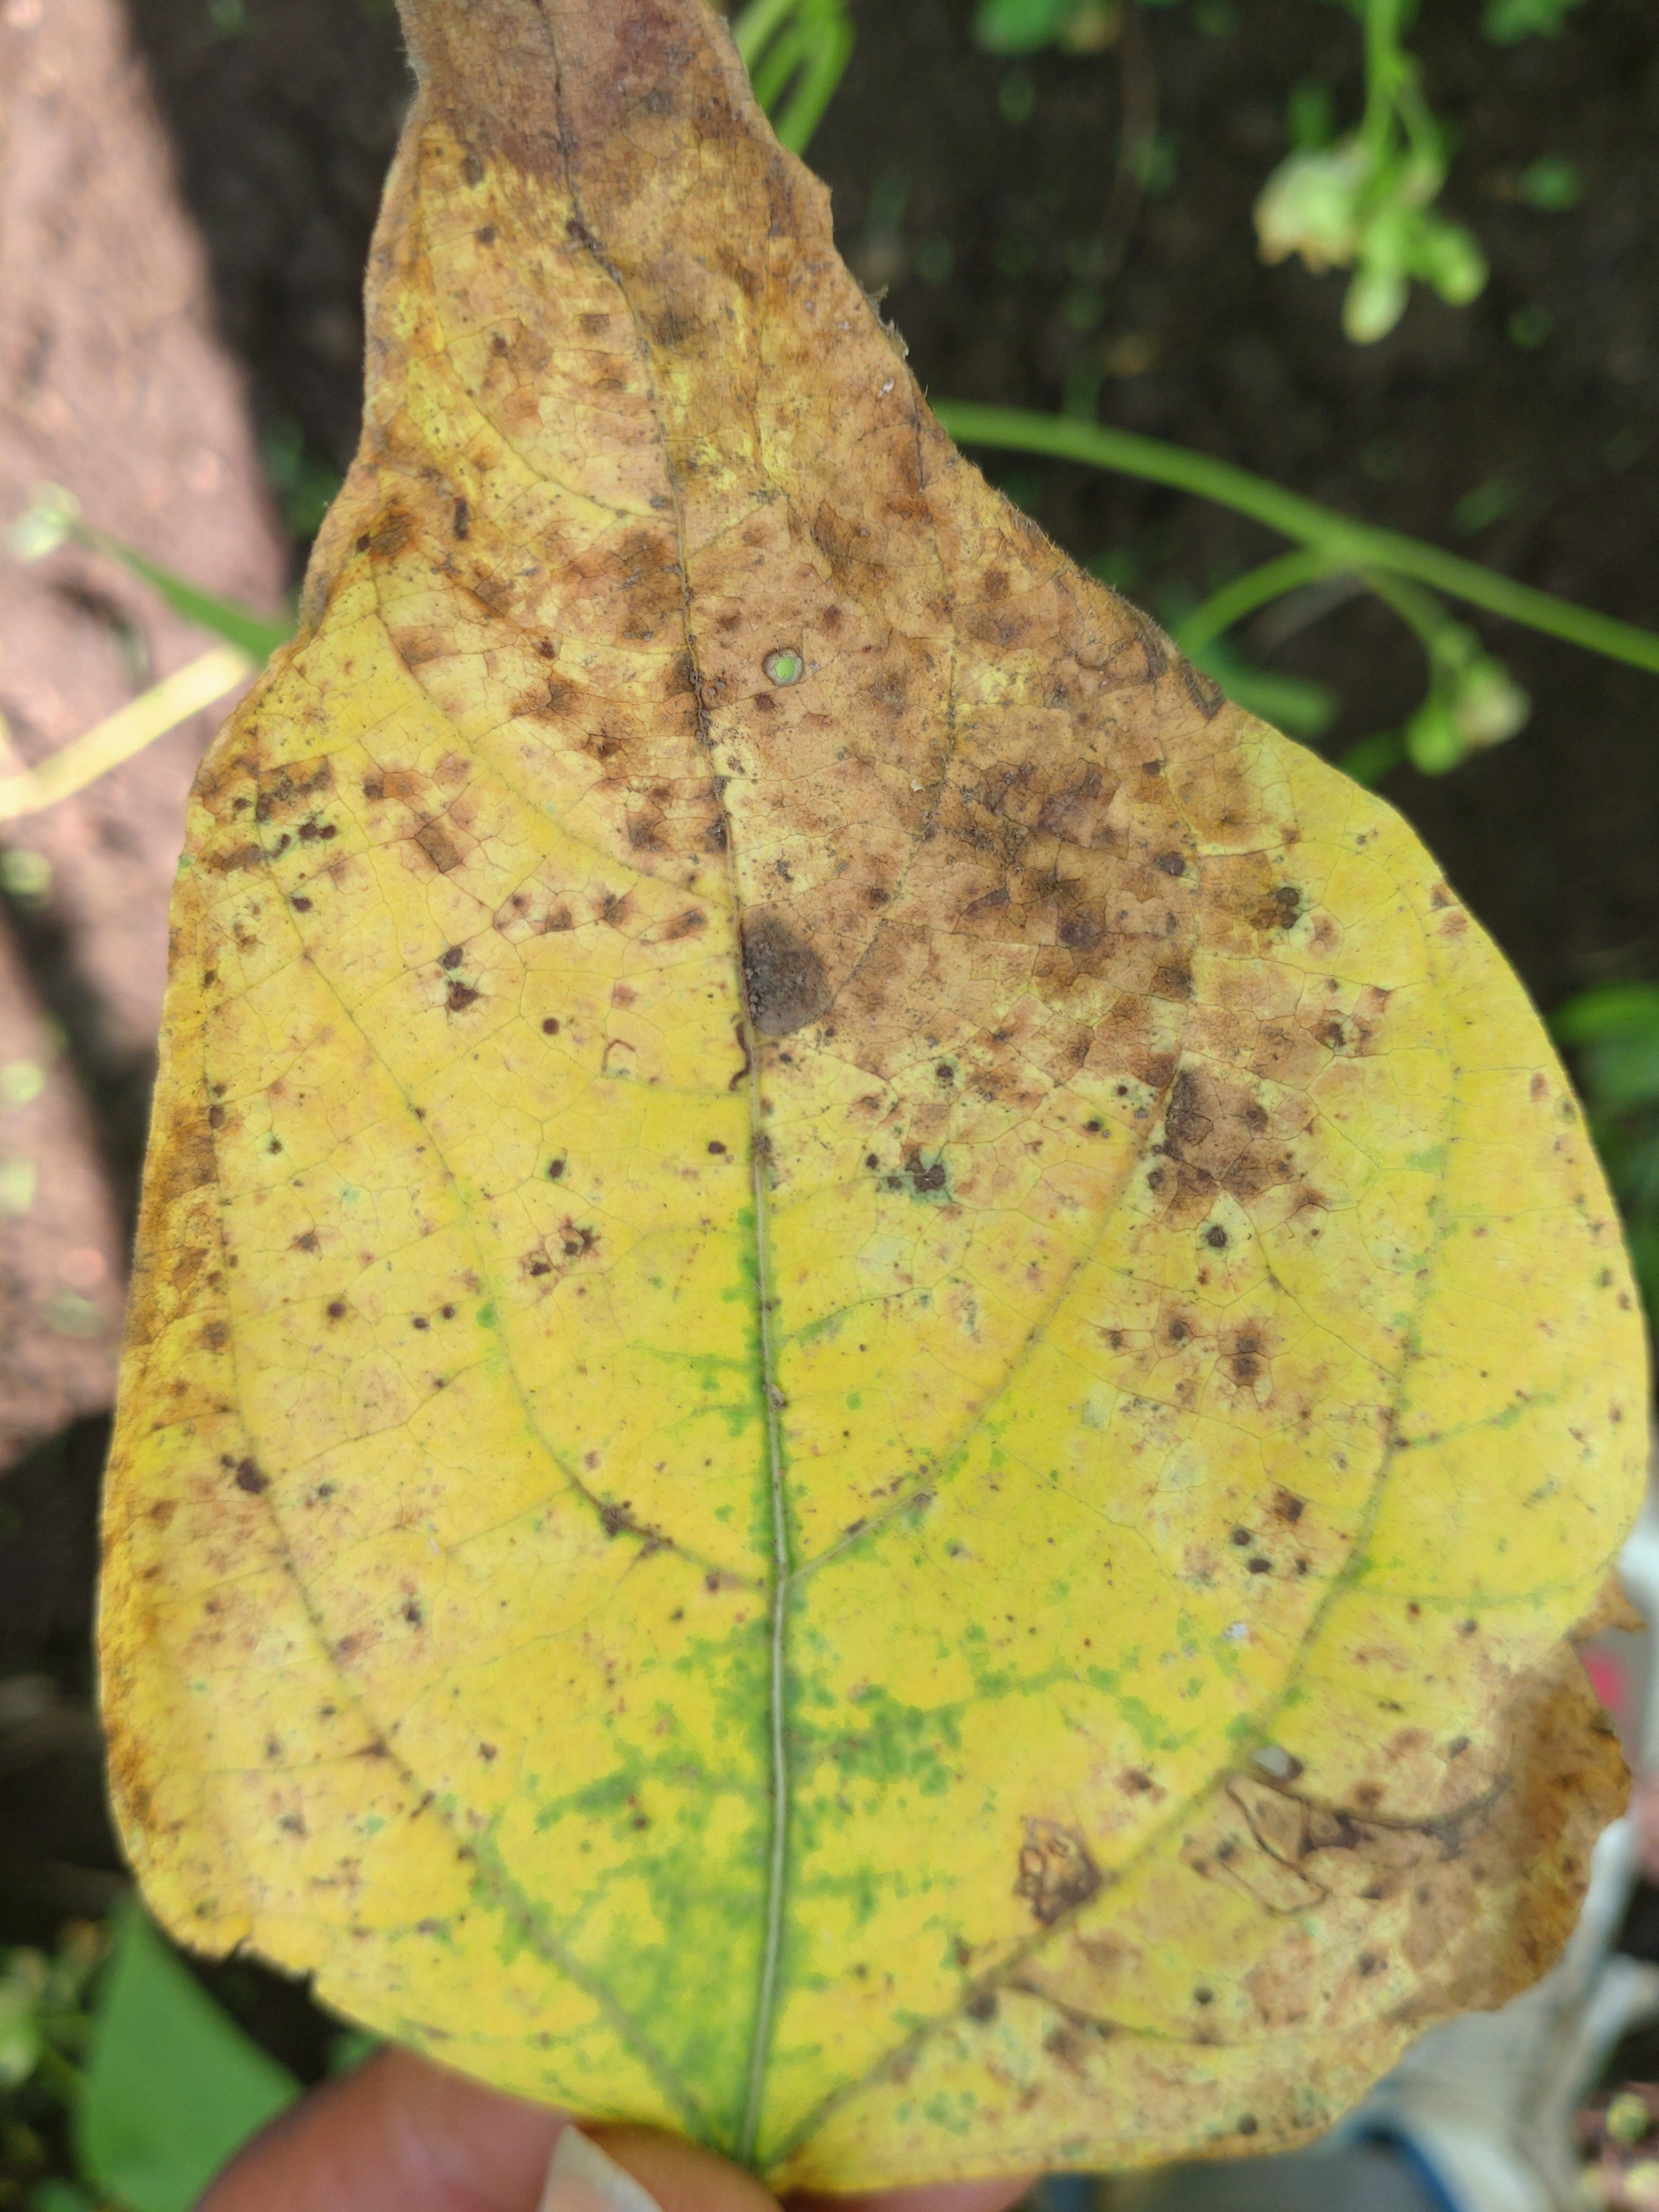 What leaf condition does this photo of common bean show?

anthracnose
